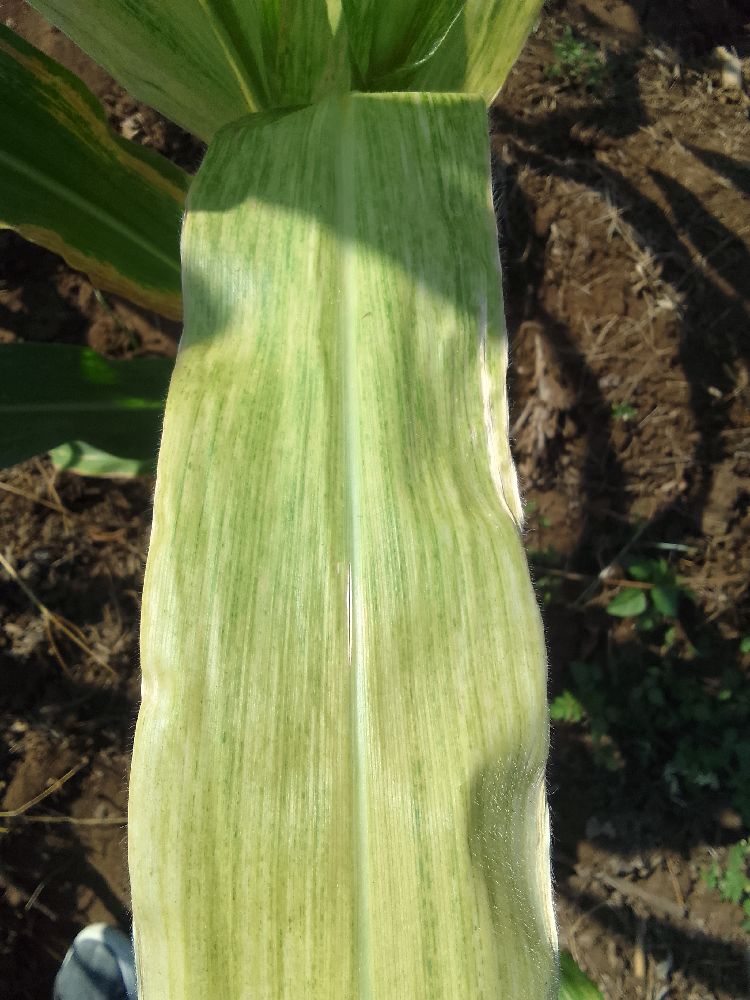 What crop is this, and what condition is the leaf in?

maize, maize lethal necrosis
